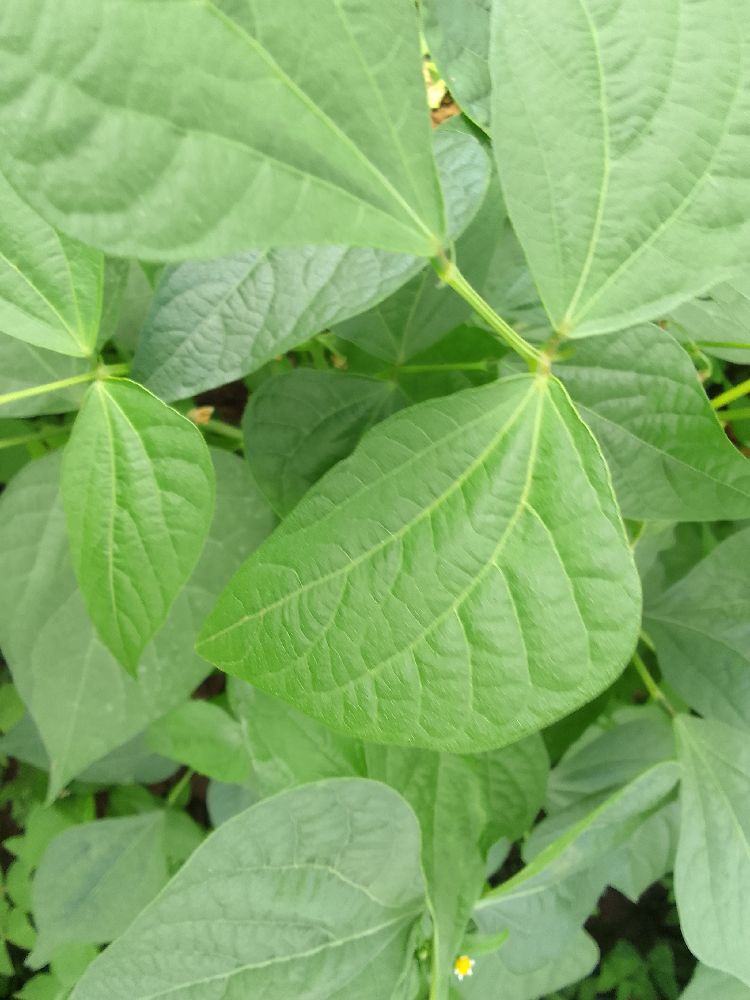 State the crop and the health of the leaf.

common bean, healthy
